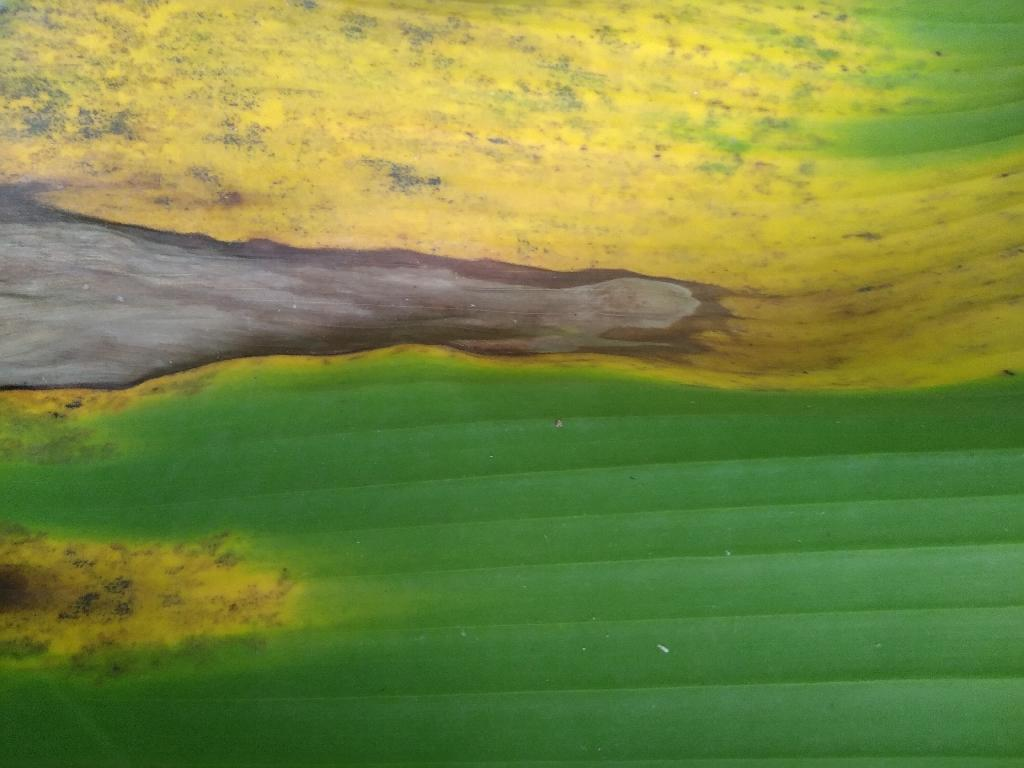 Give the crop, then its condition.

banana, black sigatoka
